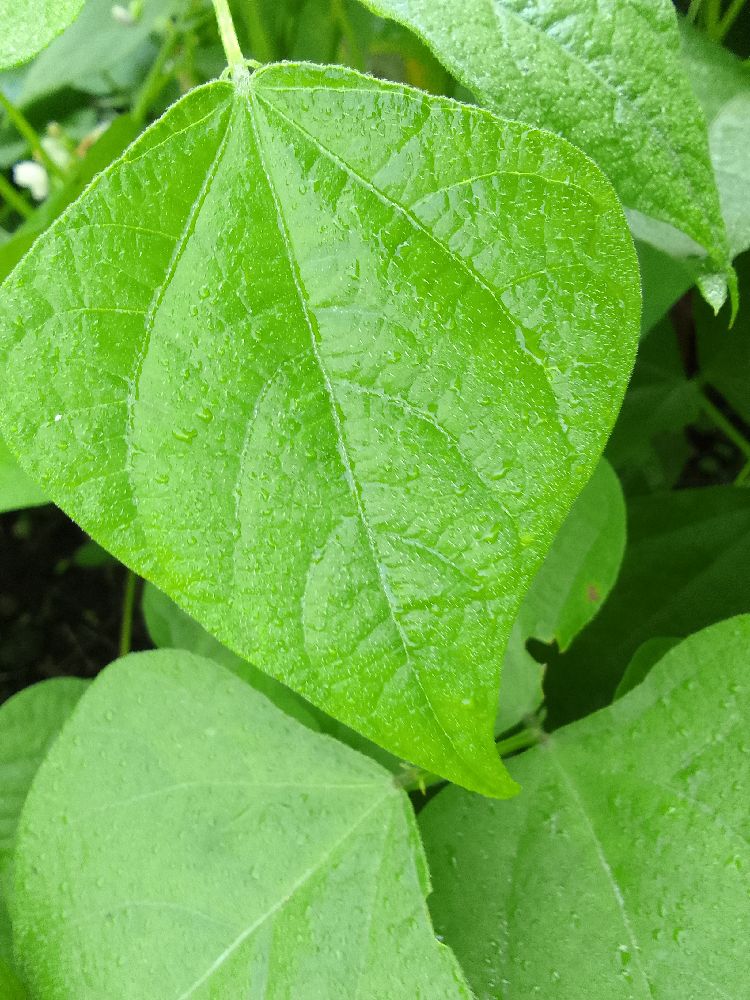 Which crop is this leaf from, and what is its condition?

common bean, healthy
